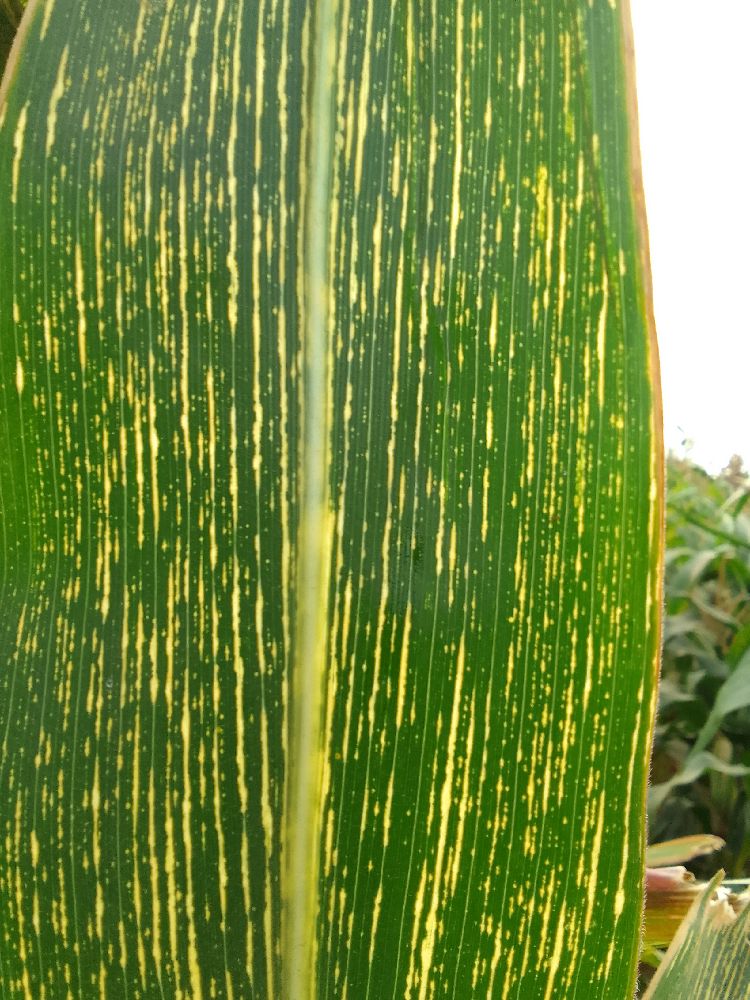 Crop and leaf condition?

maize, maize streak virus
